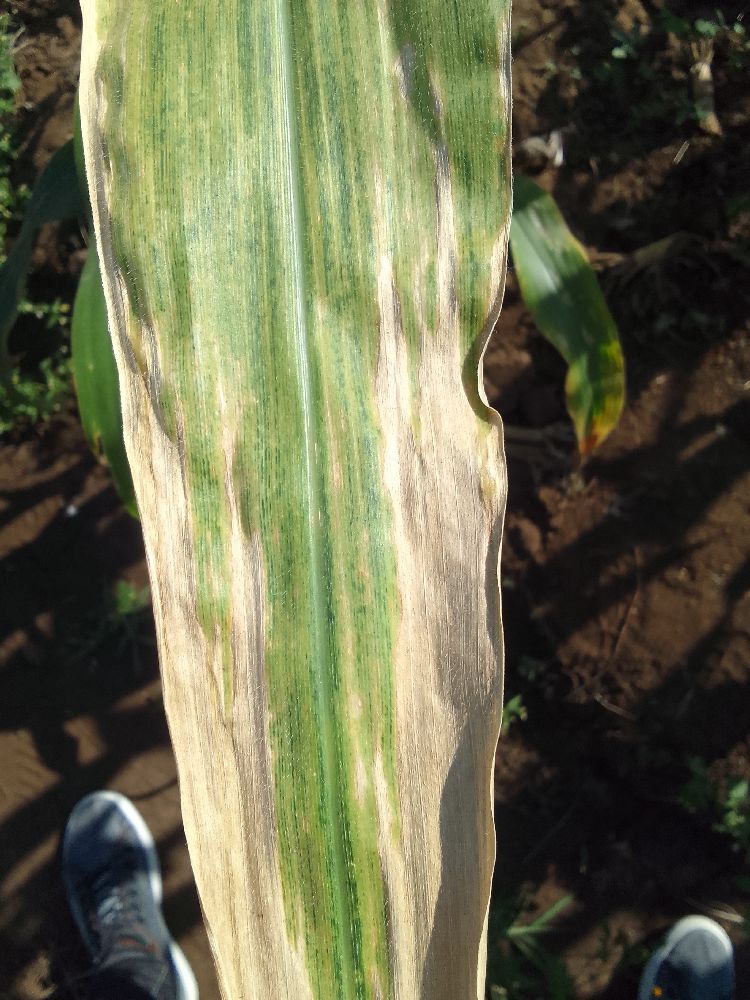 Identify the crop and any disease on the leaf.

maize, maize lethal necrosis
